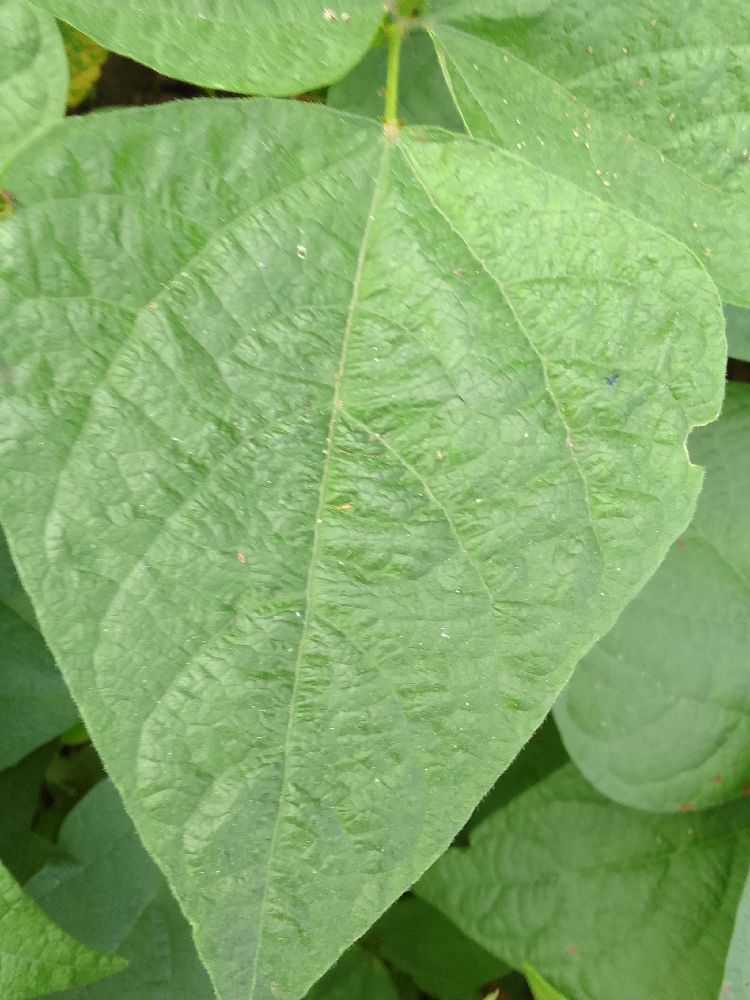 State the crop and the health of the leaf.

common bean, healthy
